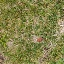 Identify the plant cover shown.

grass
